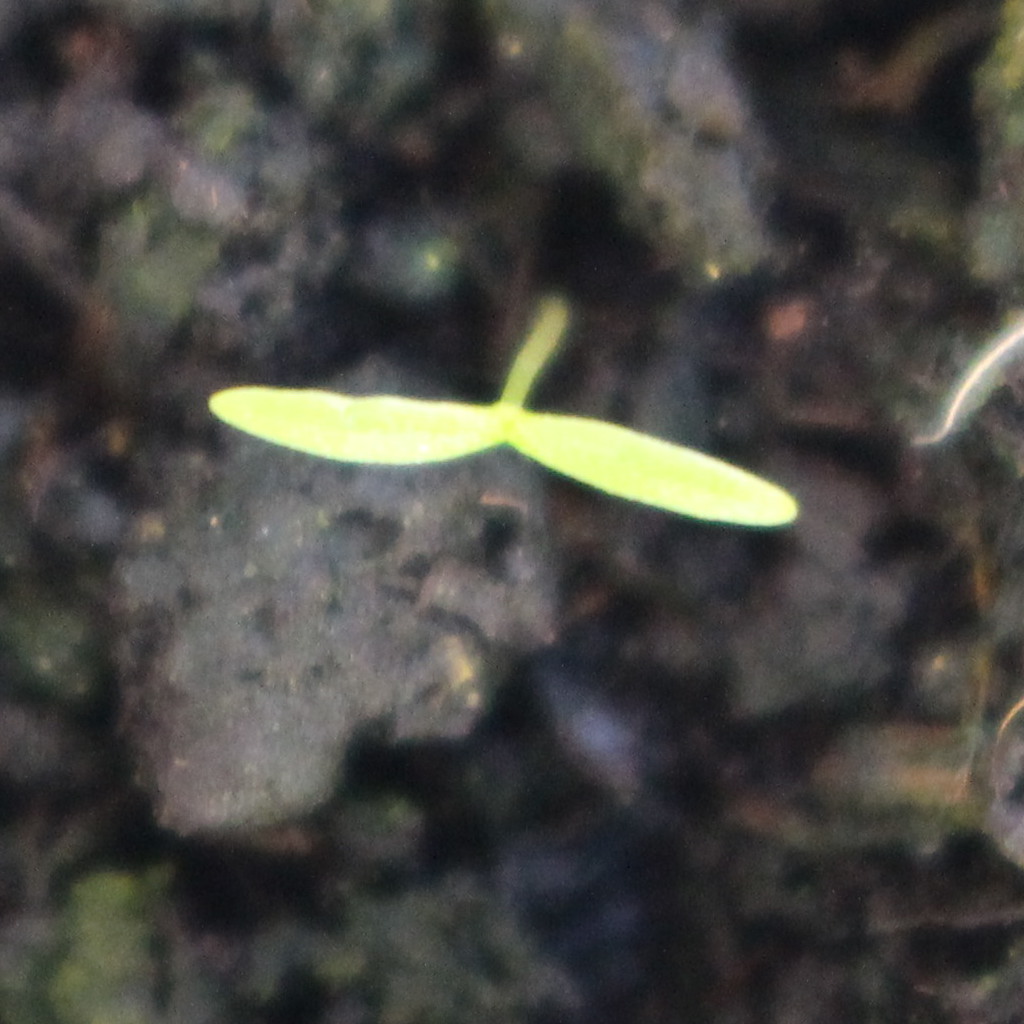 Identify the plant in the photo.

Papaver rhoeas
